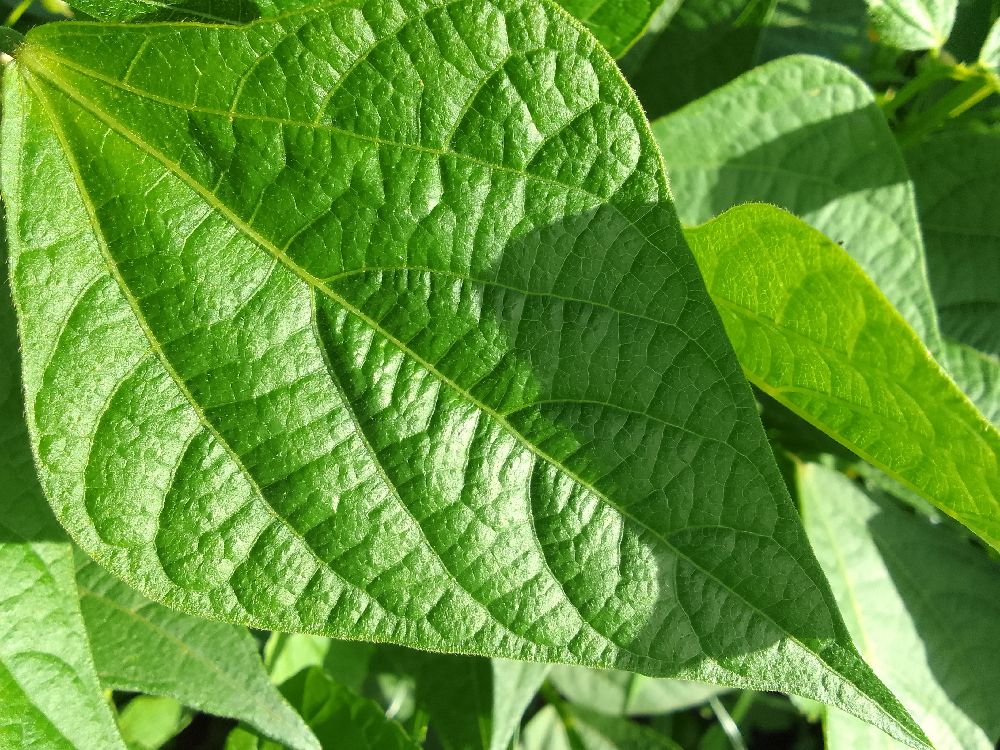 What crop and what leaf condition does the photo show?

common bean, healthy
